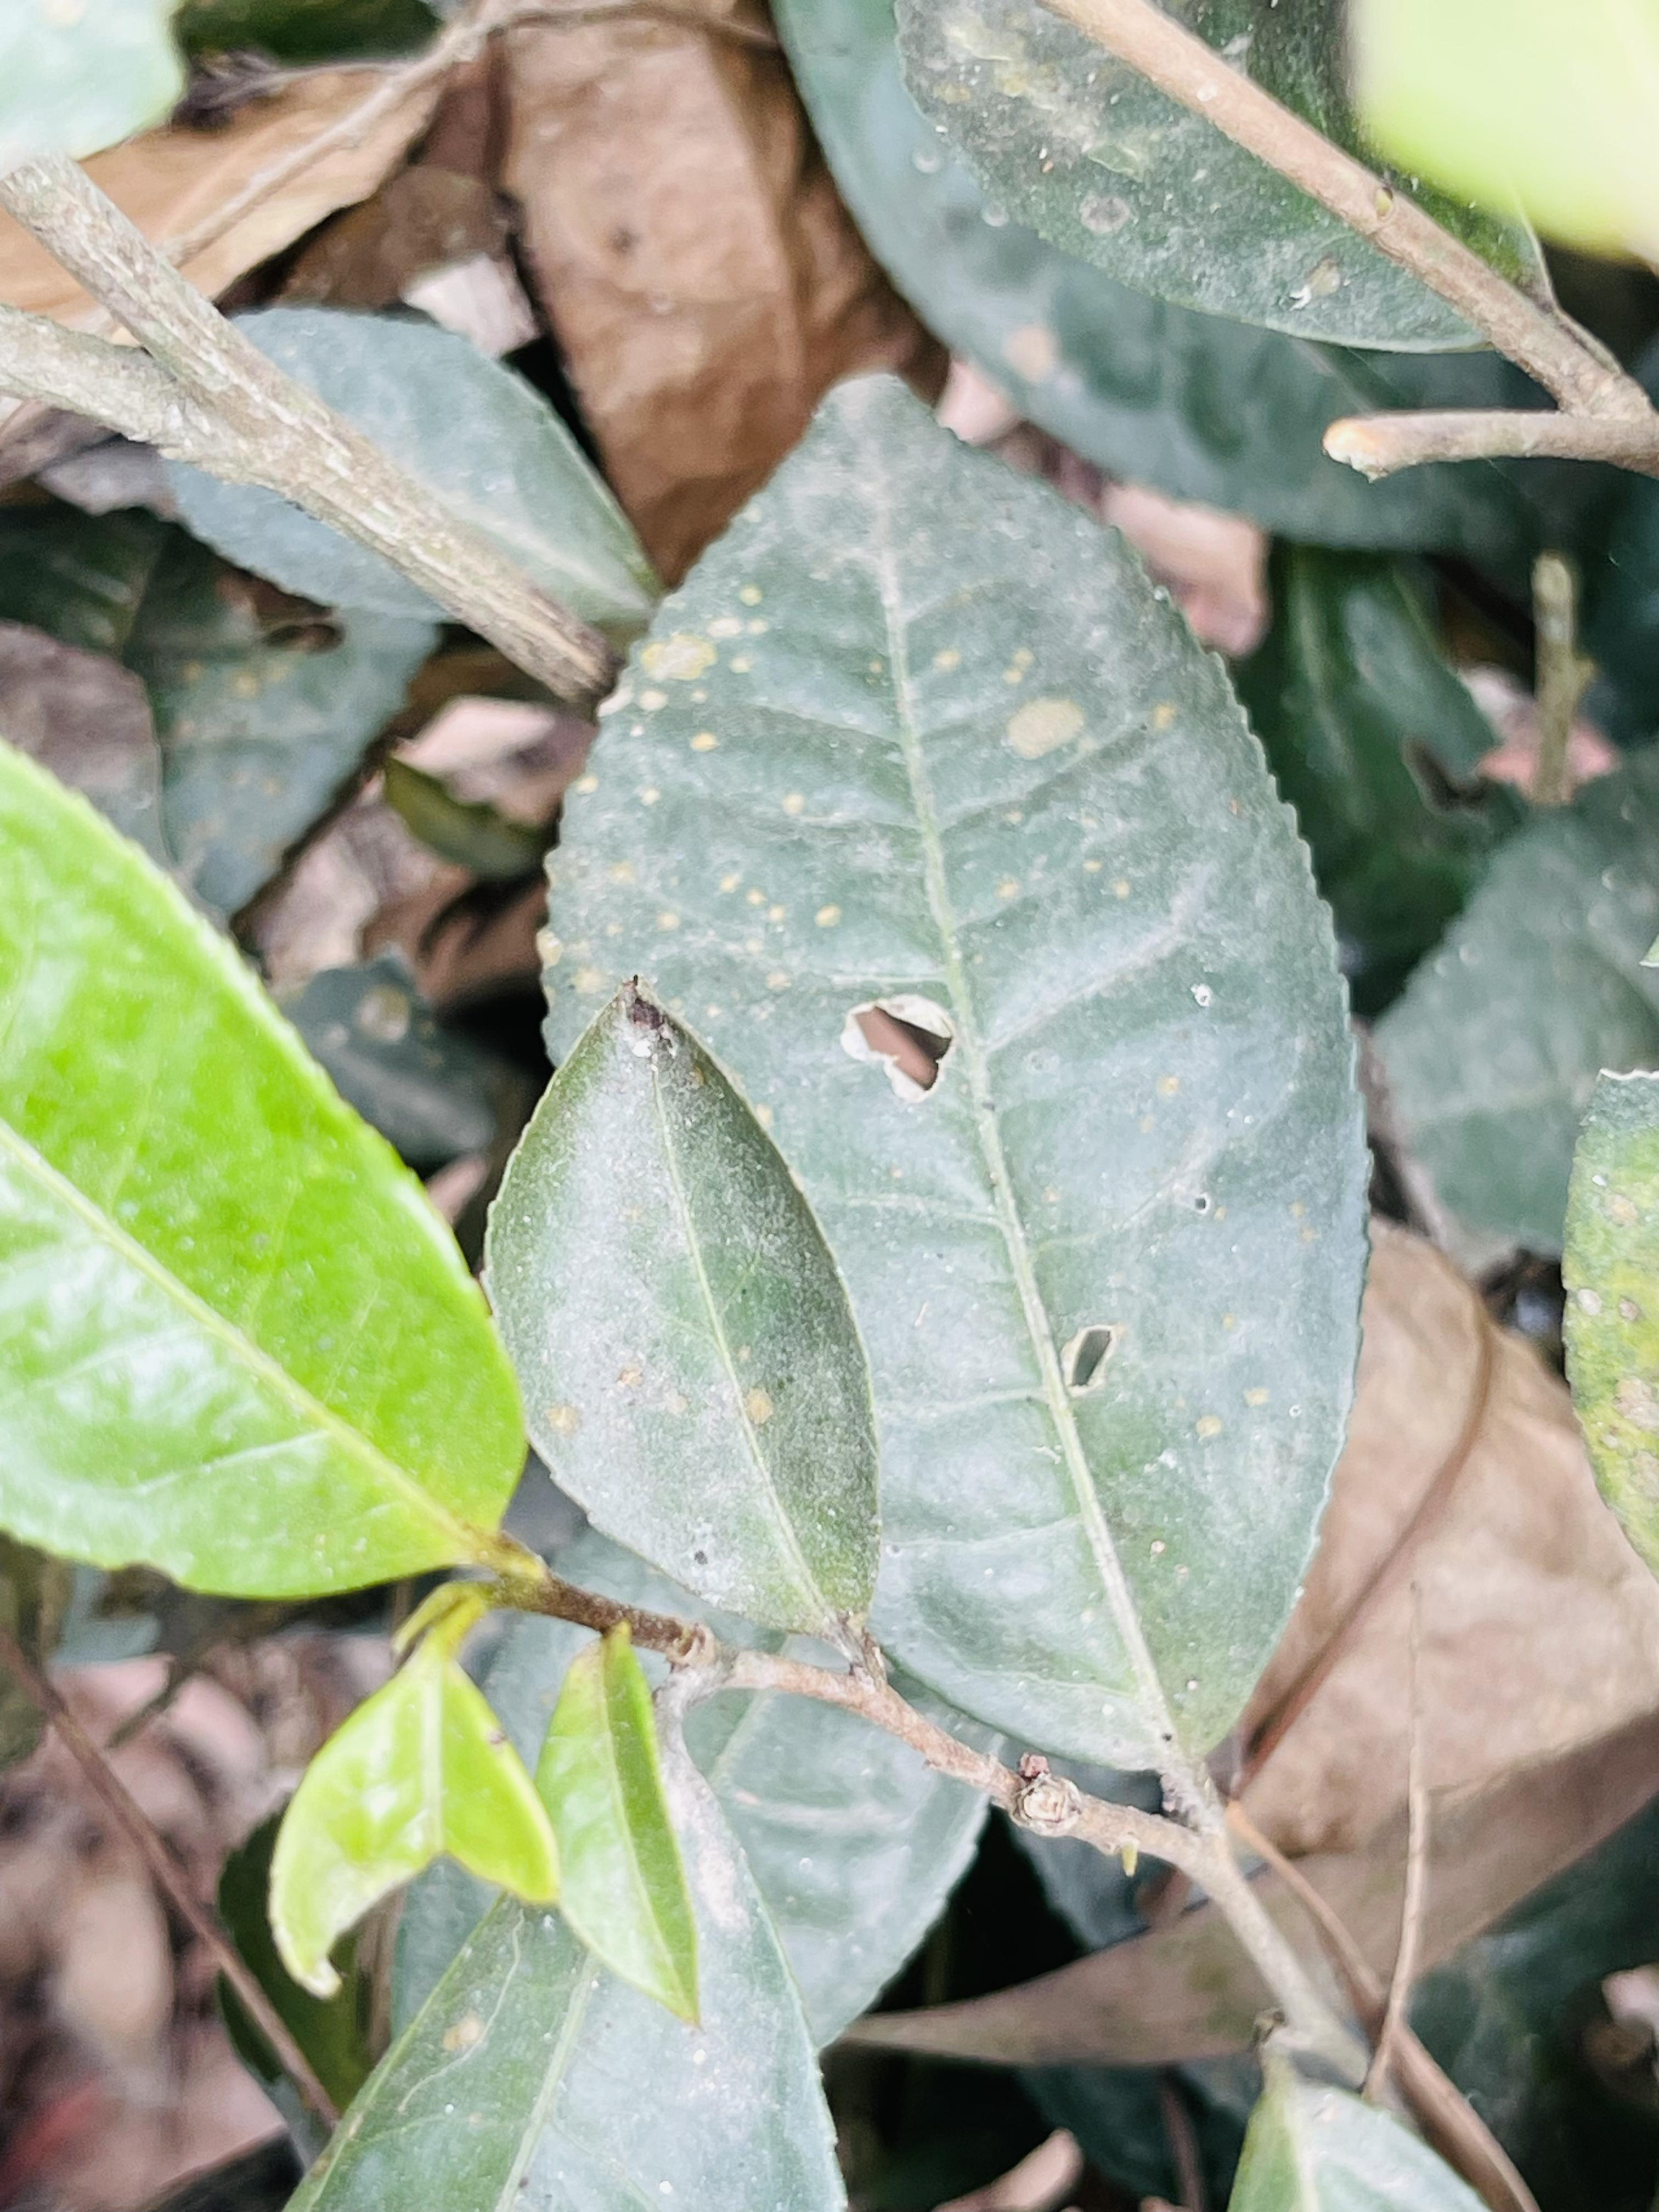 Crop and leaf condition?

tea, red rust
